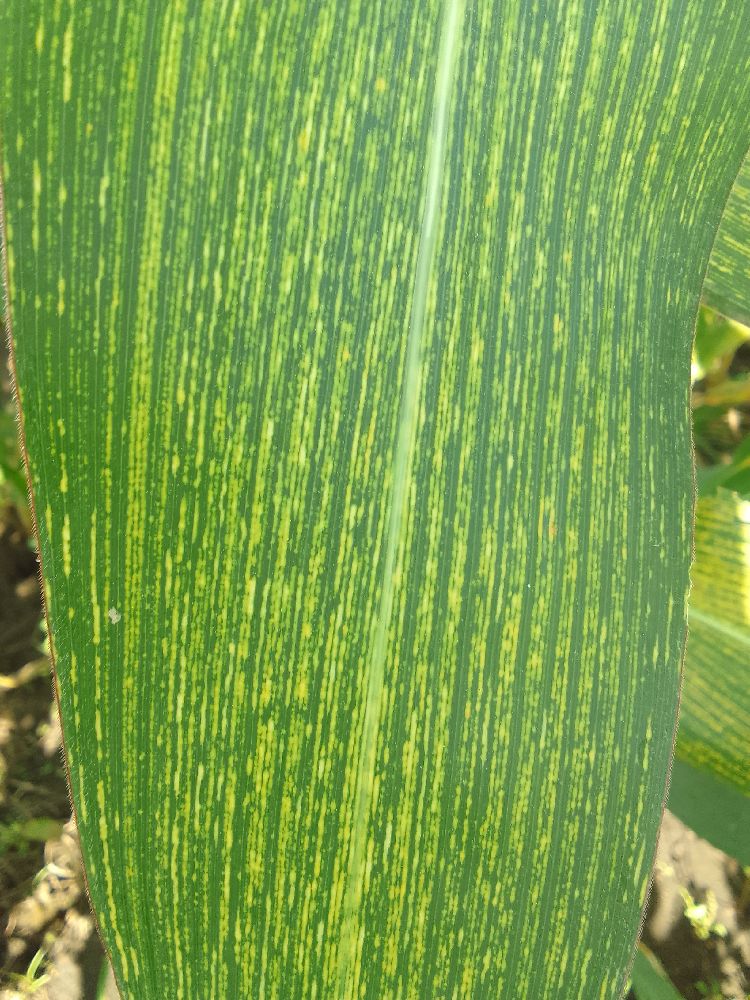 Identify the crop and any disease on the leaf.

maize, maize streak virus
